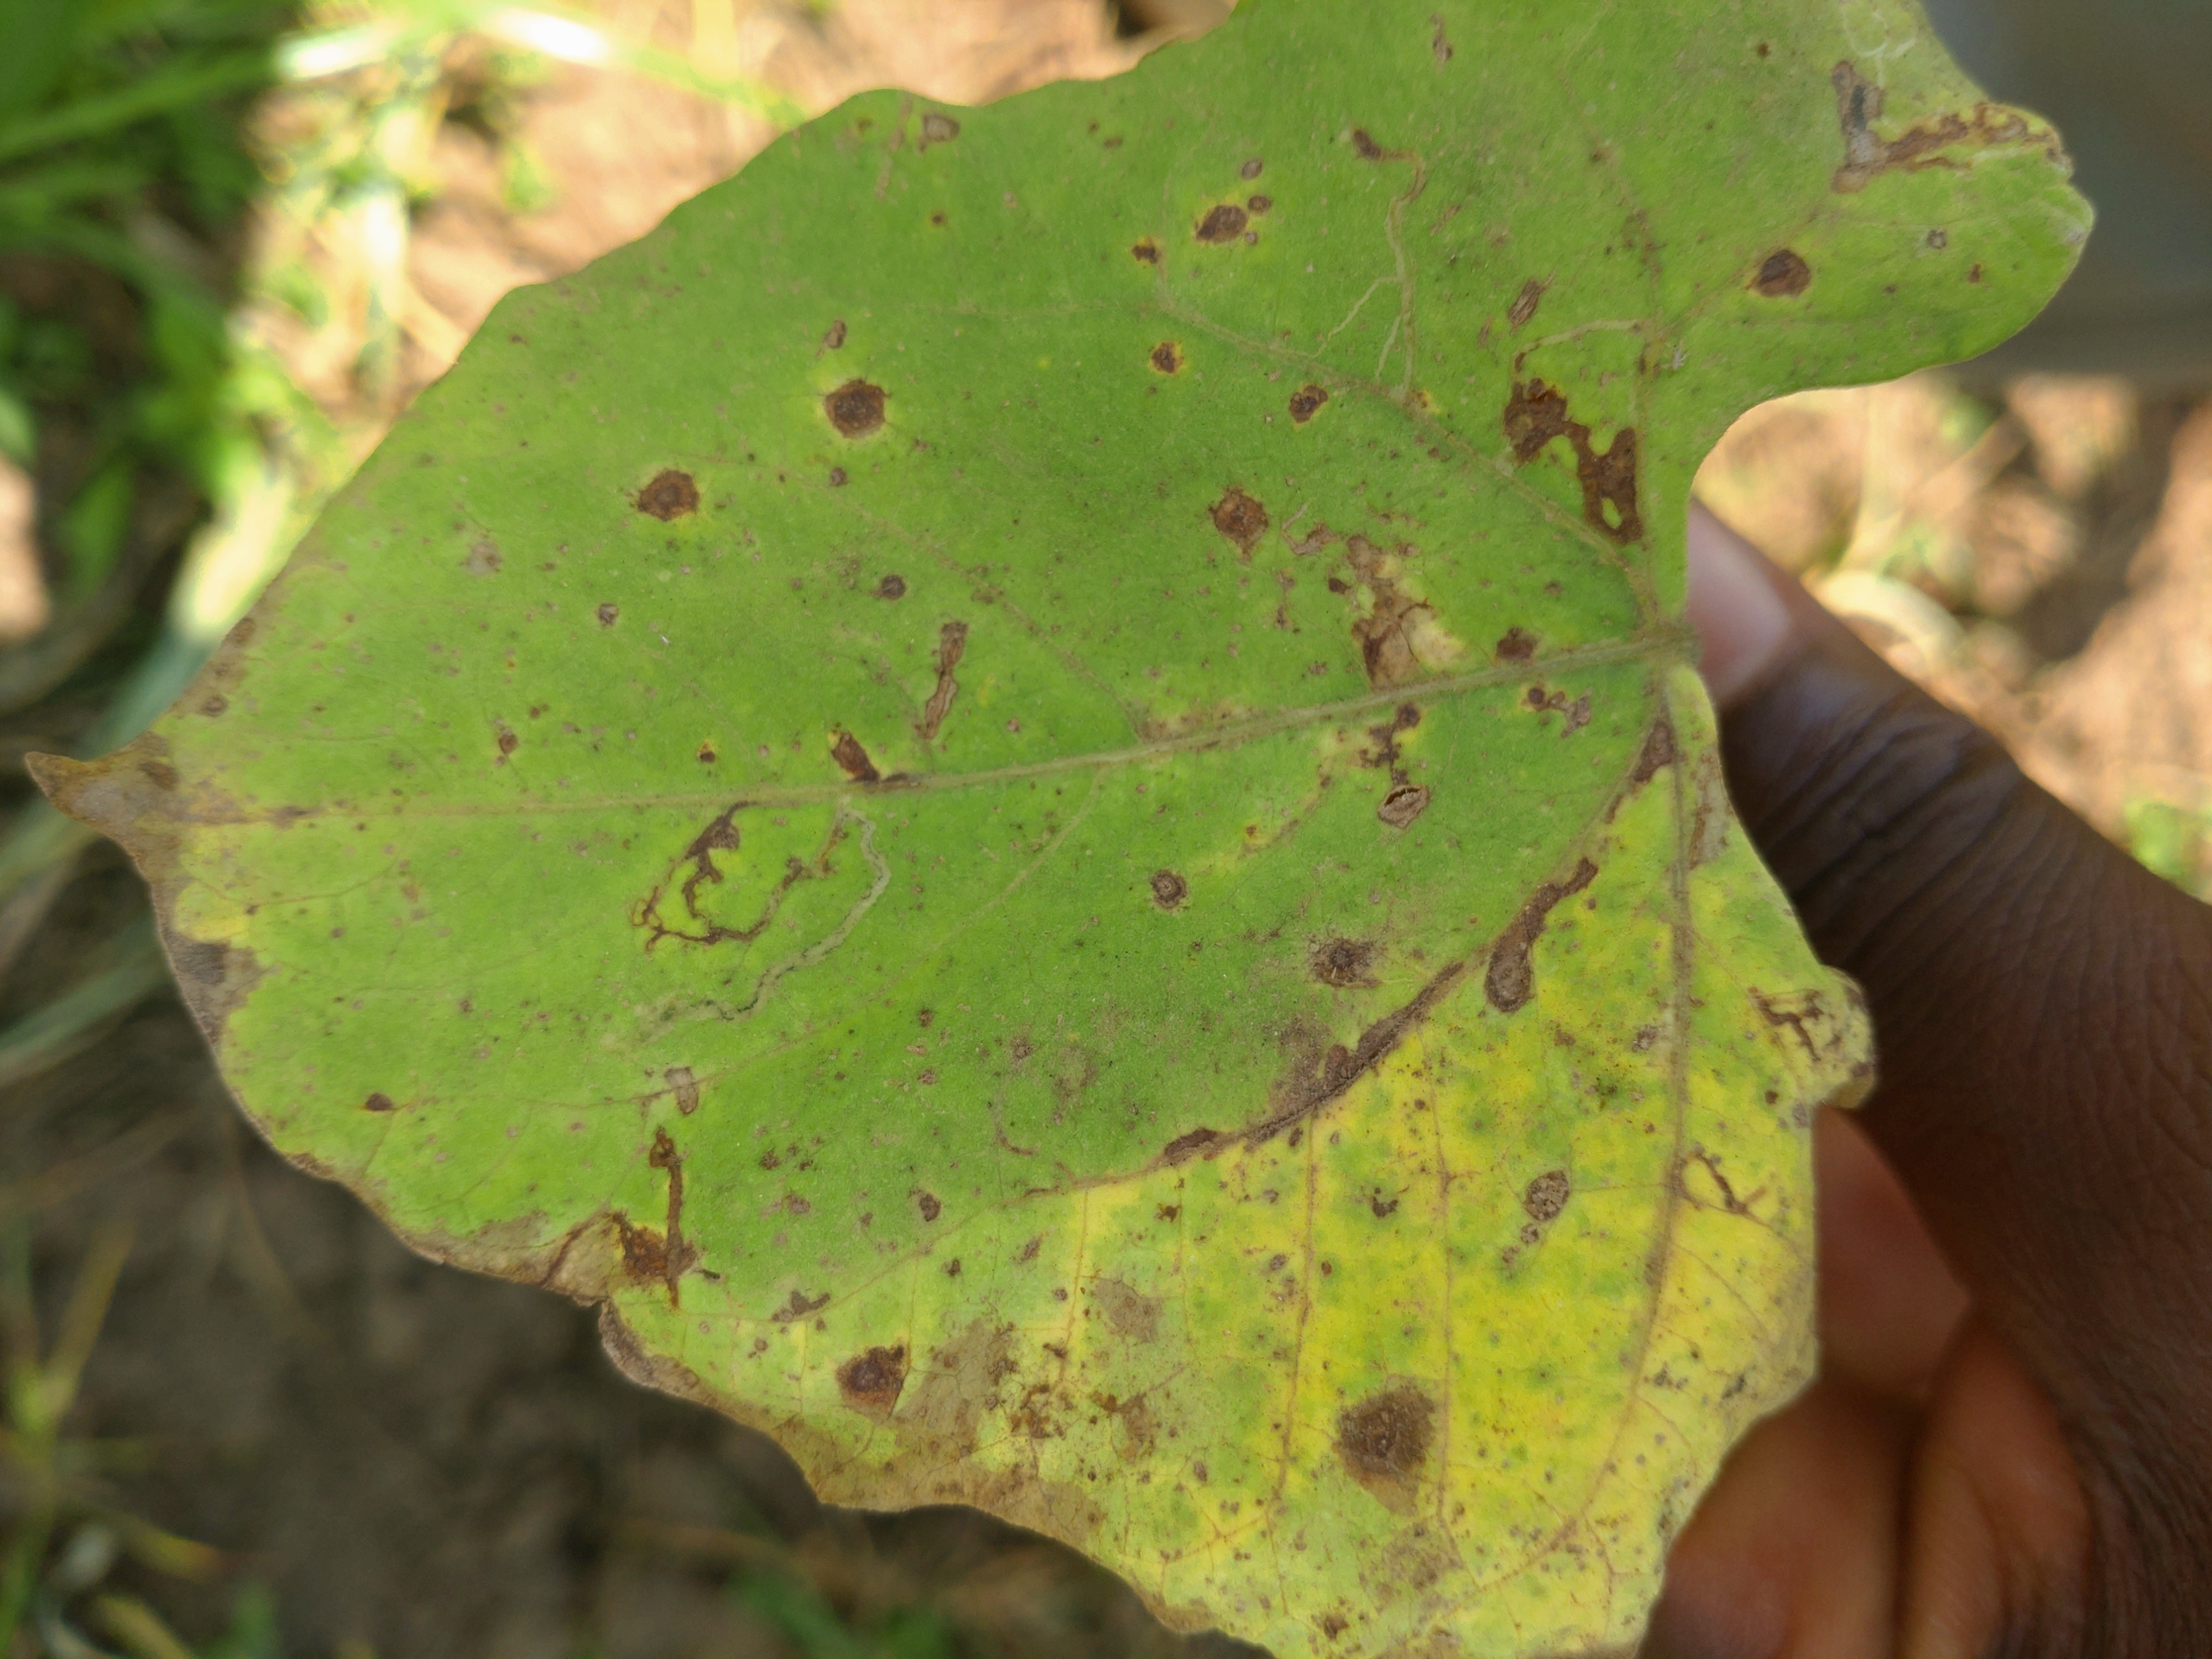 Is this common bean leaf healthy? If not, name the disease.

anthracnose
